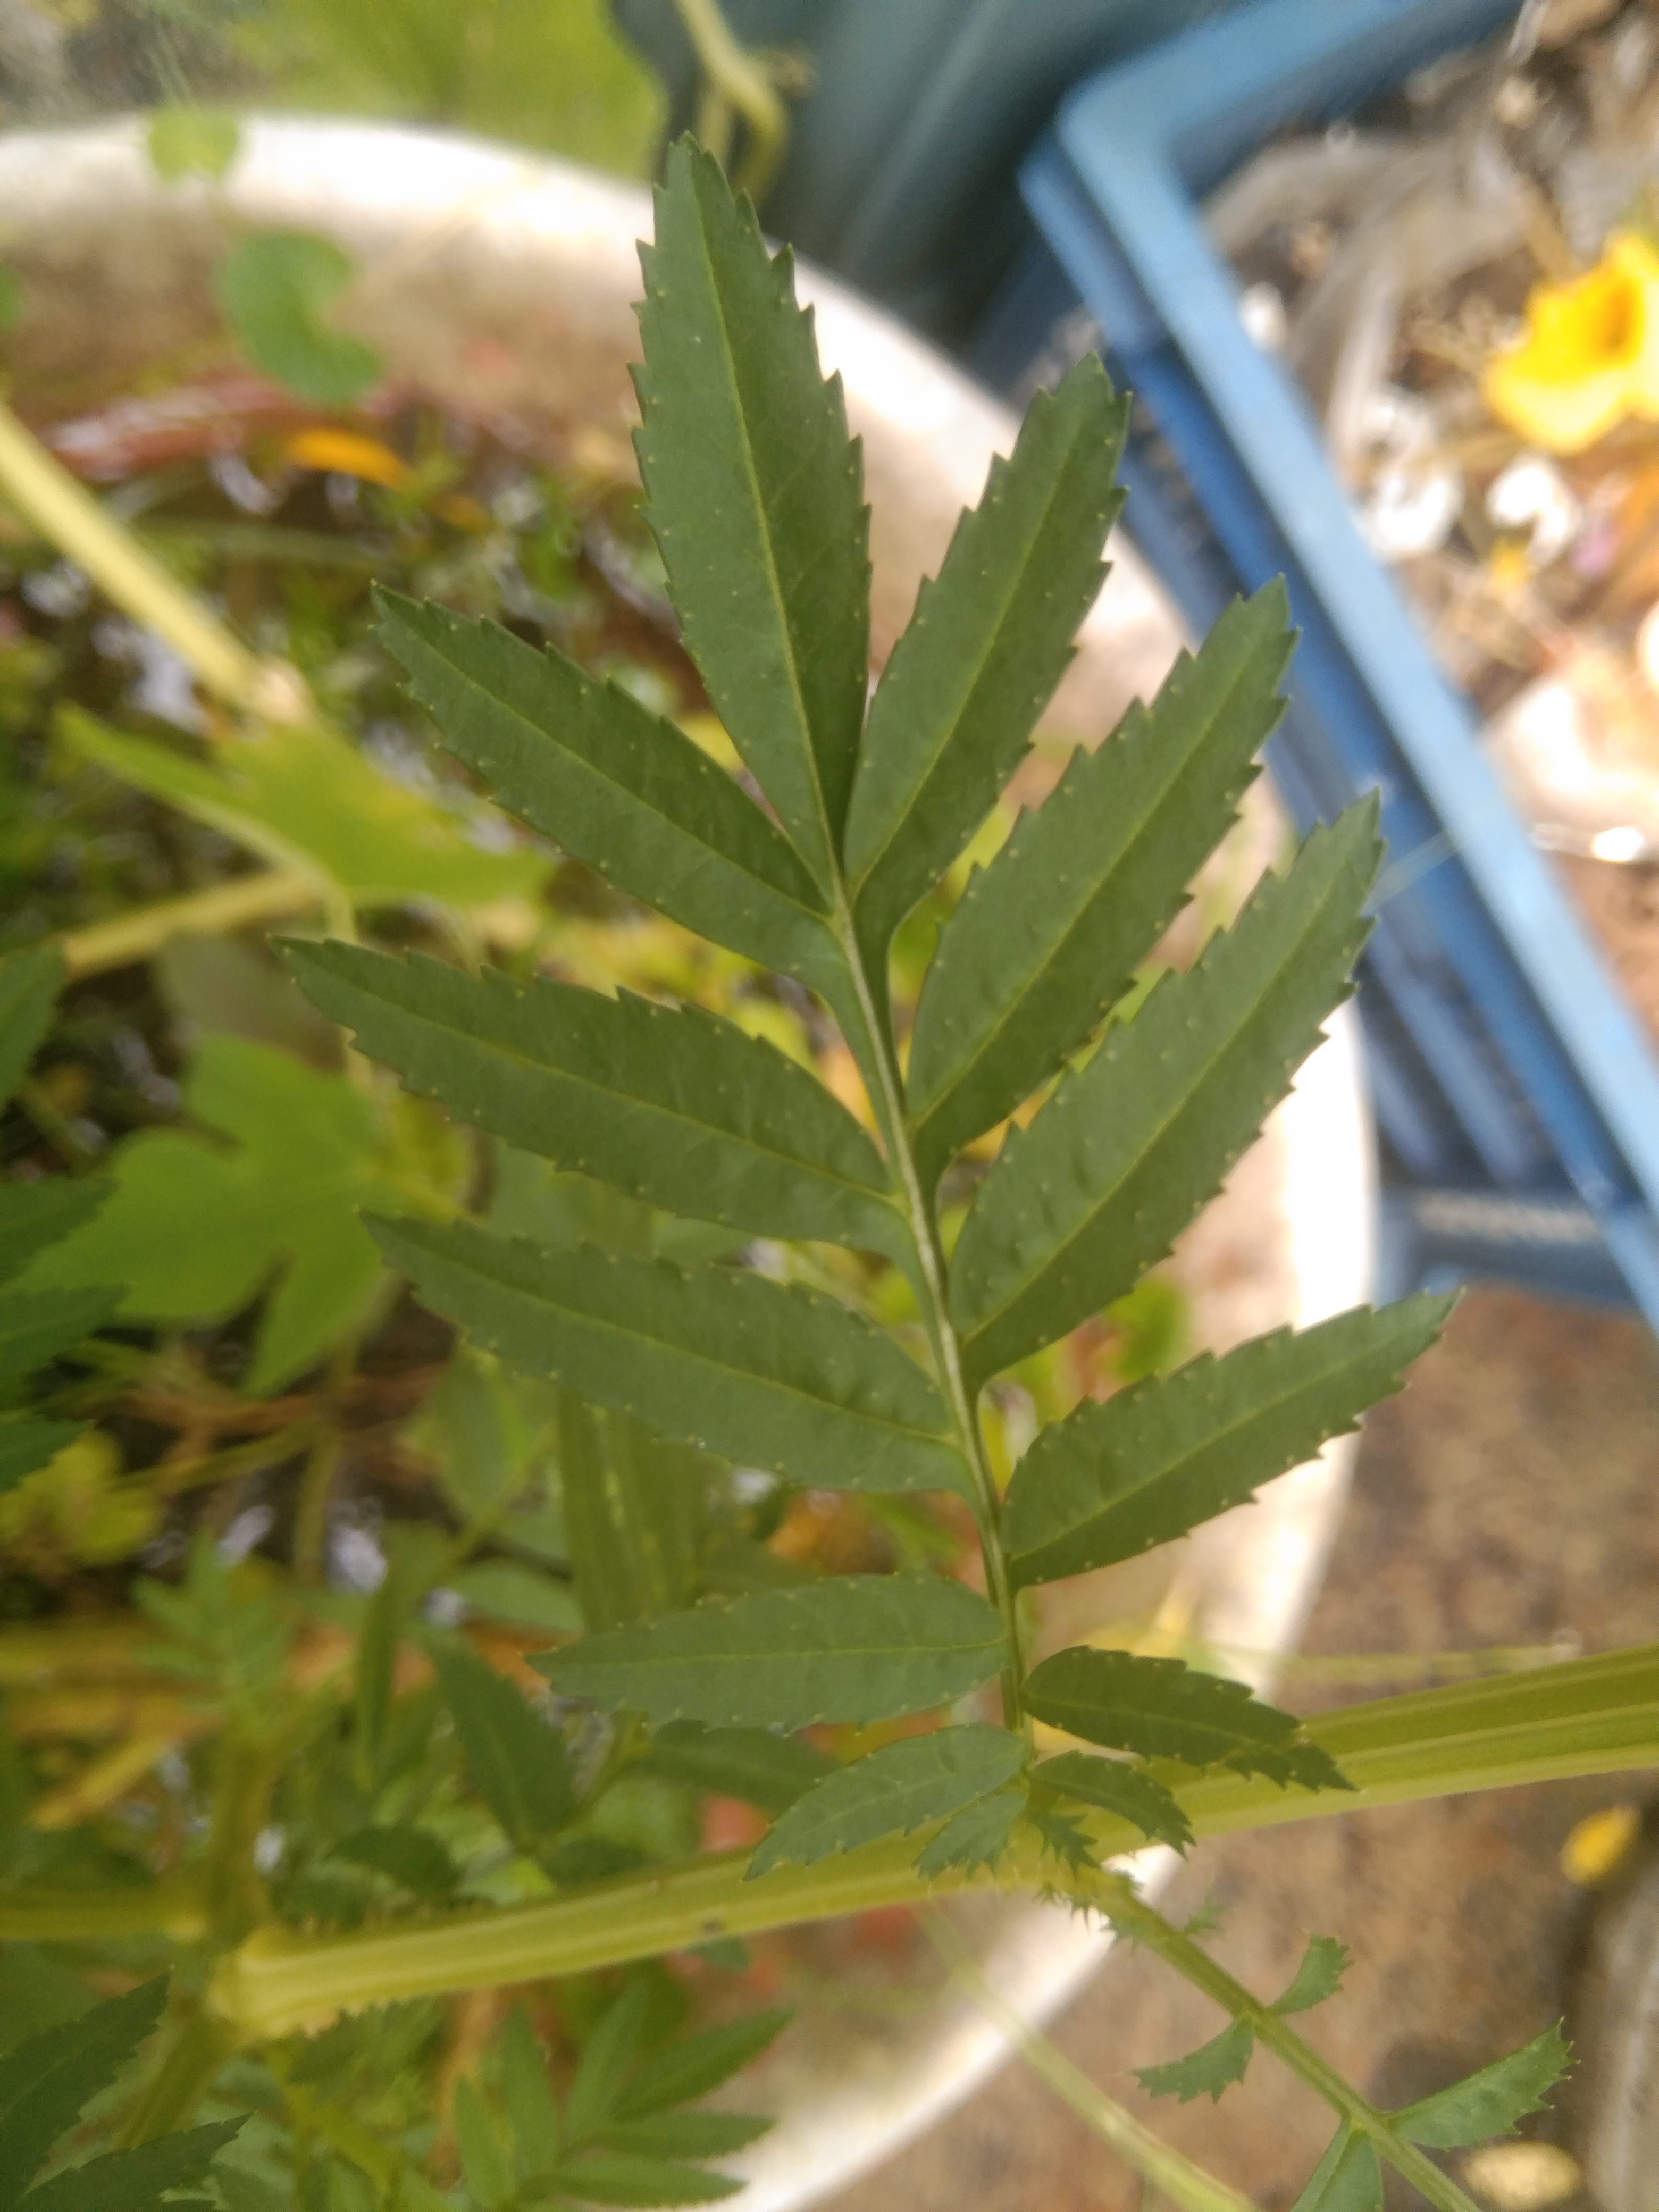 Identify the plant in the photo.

marigold
